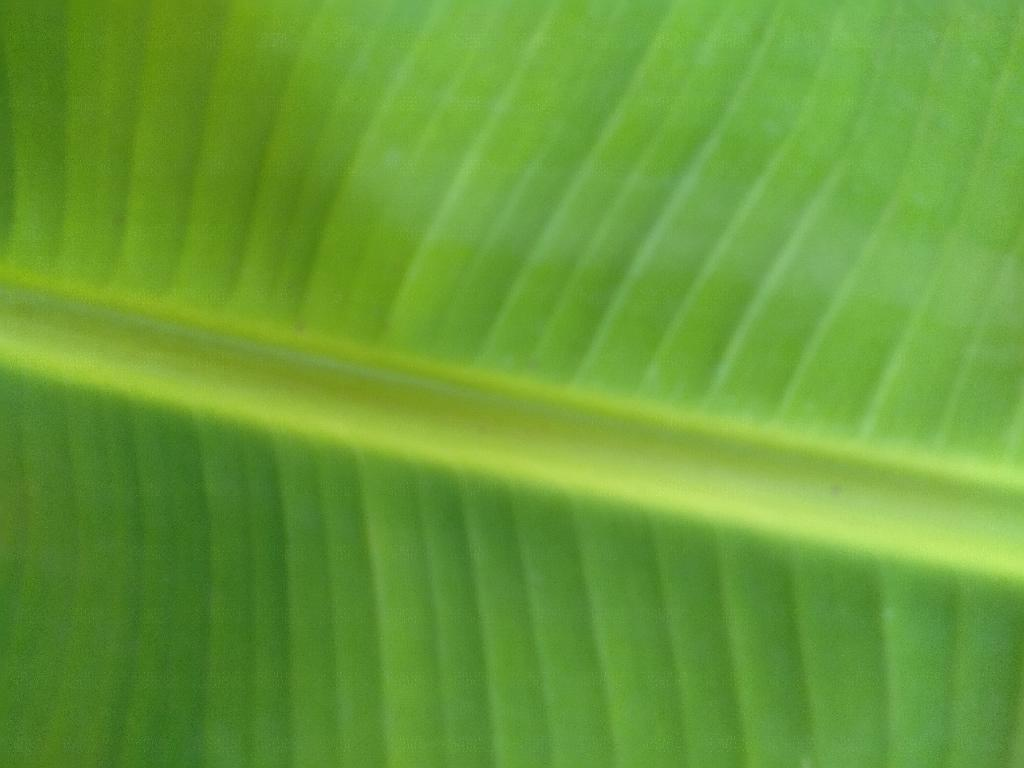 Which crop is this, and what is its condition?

banana, healthy
